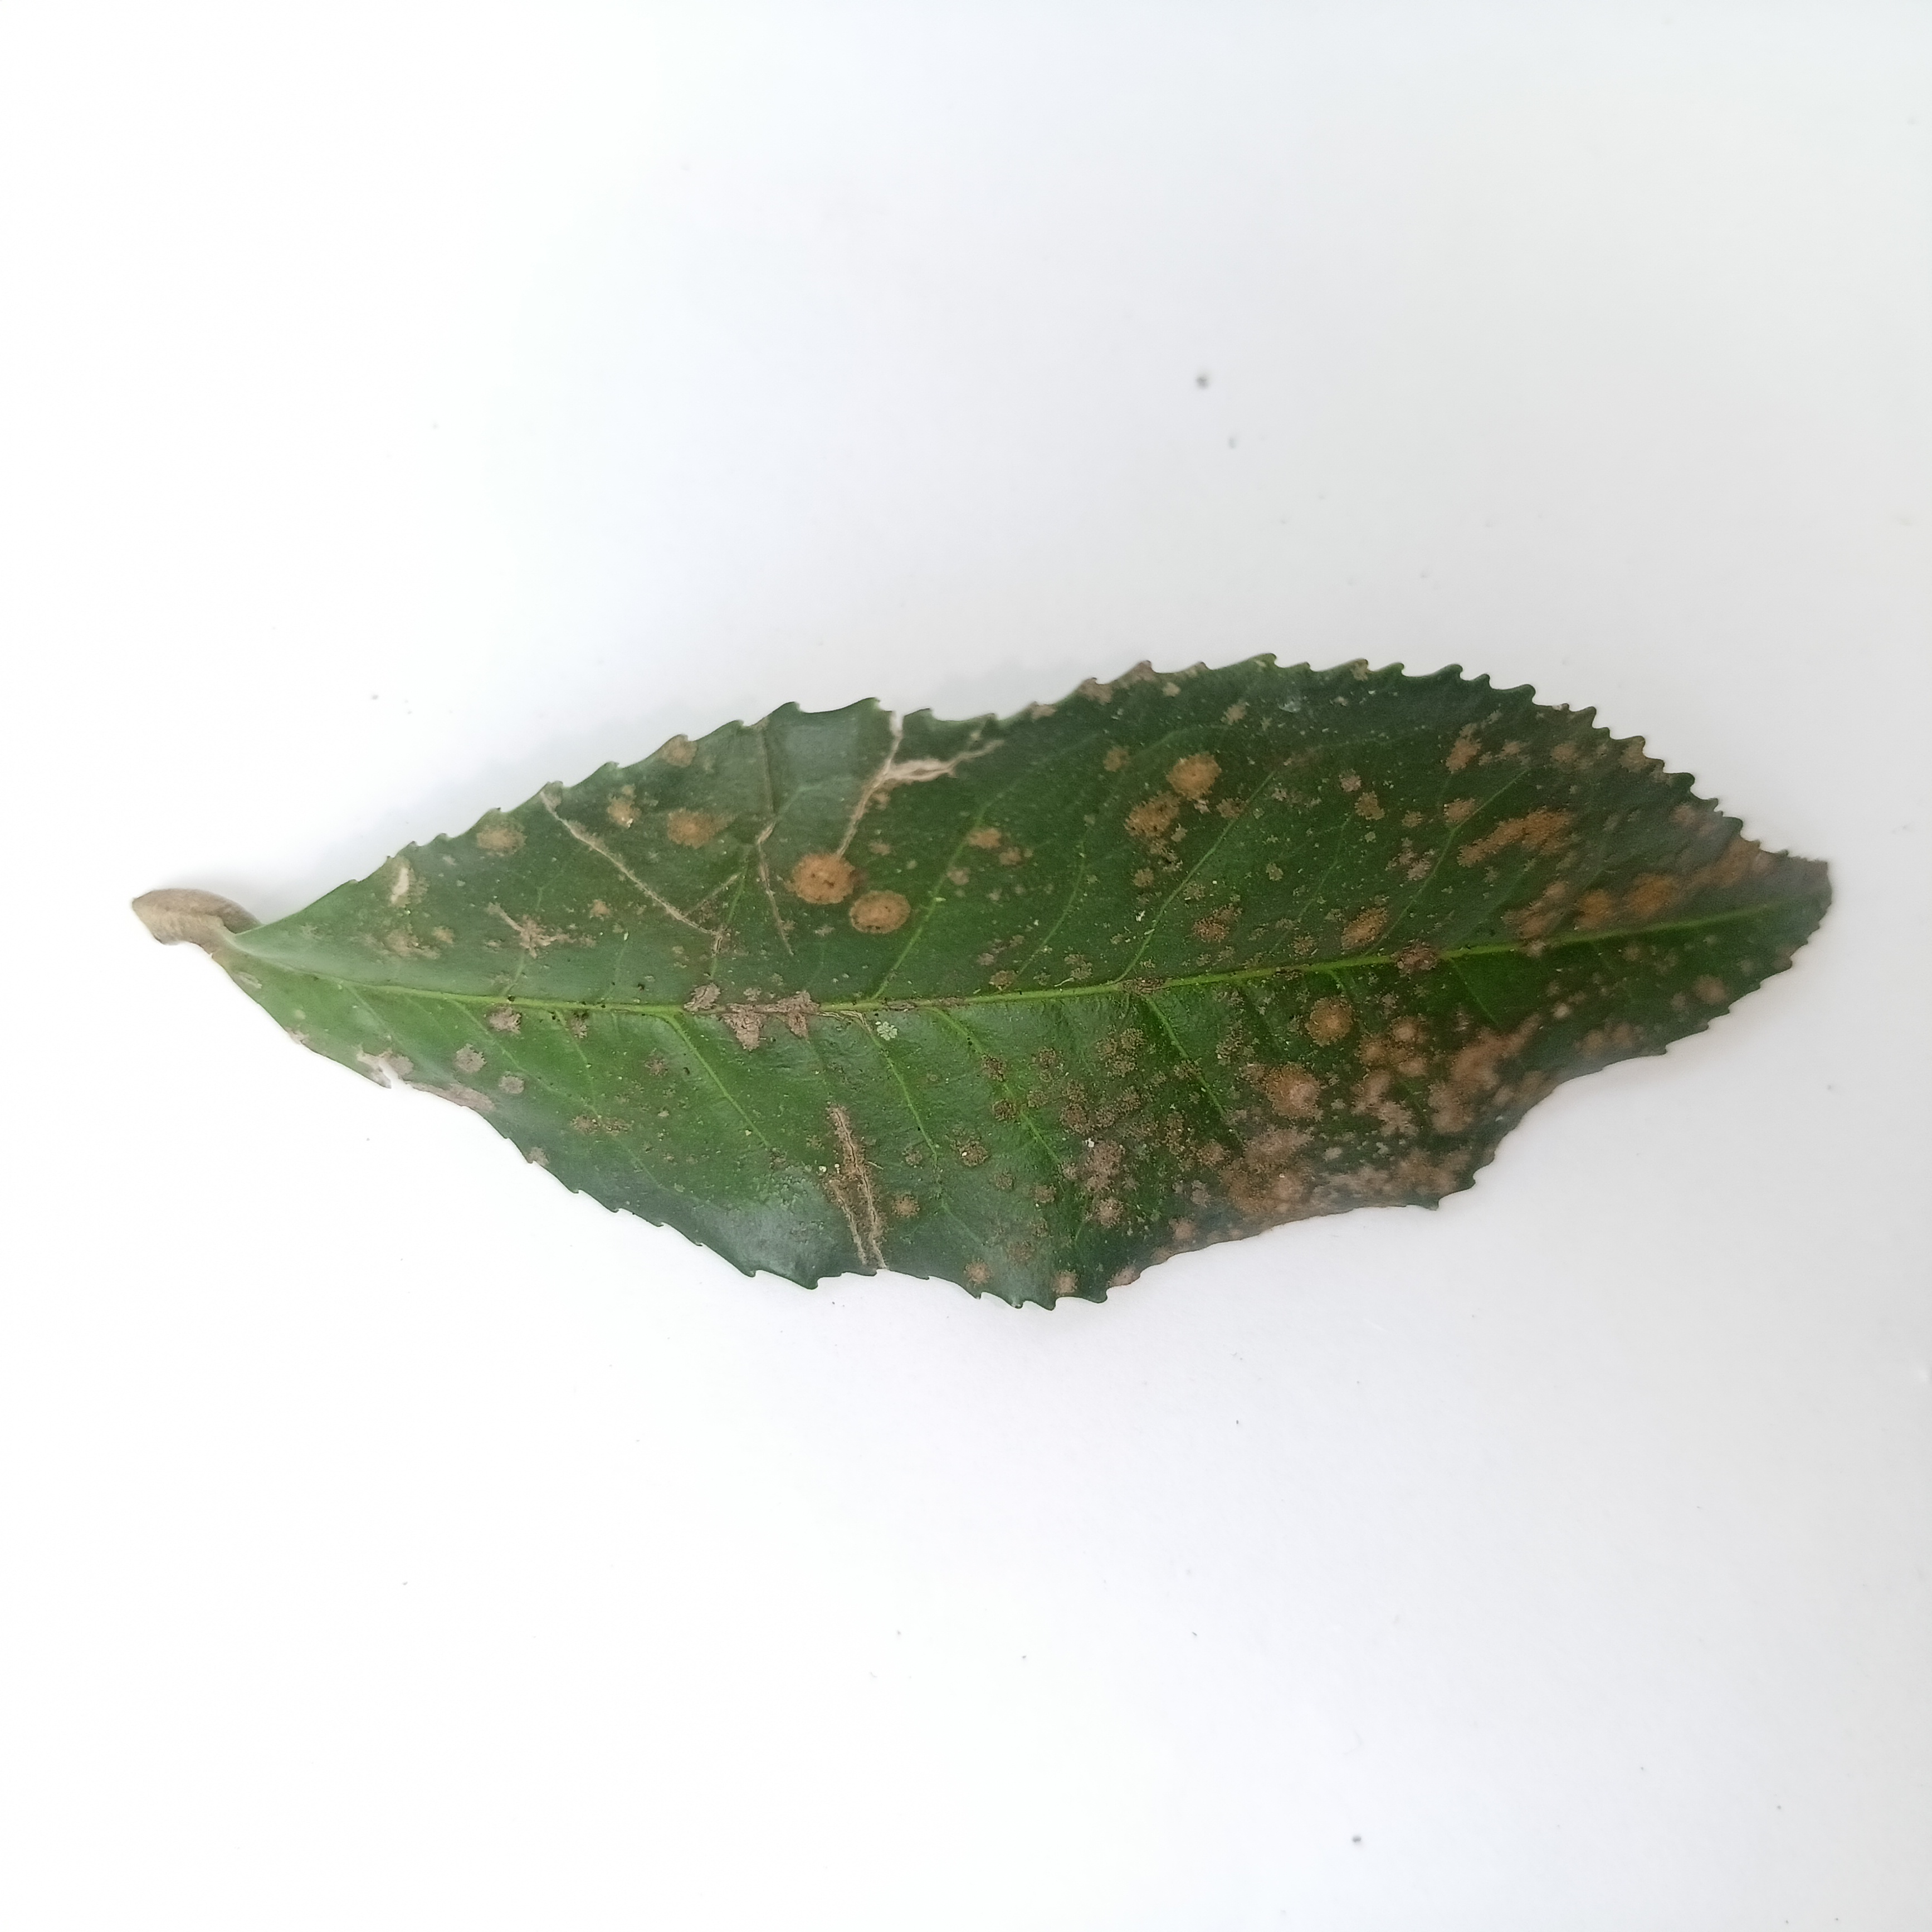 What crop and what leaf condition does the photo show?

tea, algal leaf
